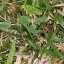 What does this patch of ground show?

unstructured weed
